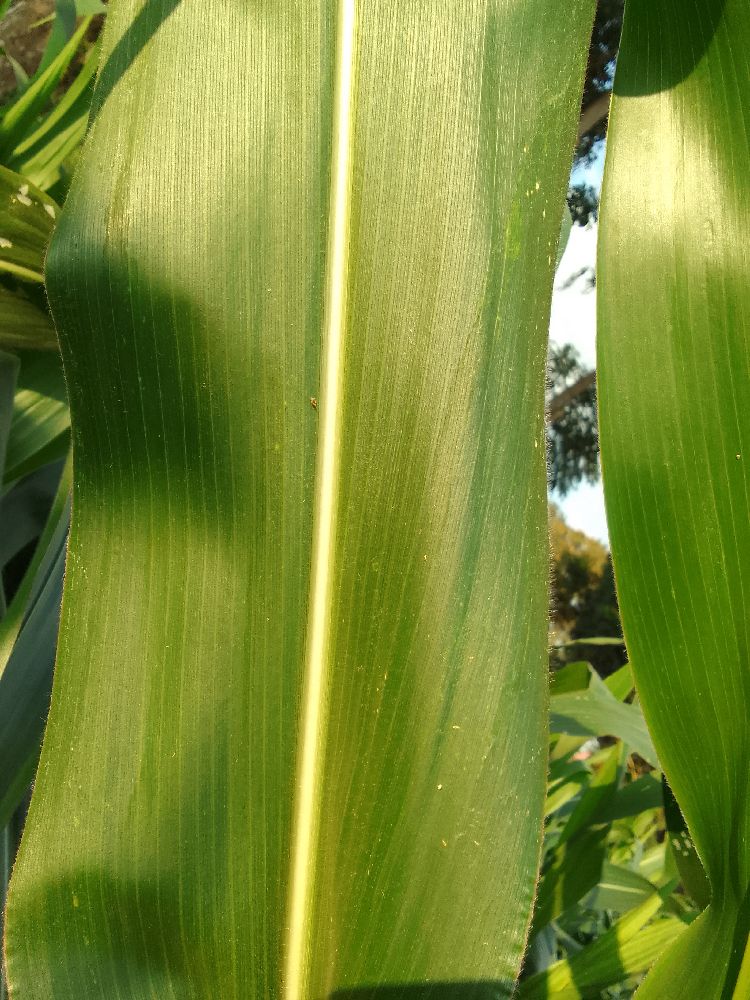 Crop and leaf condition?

maize, healthy
